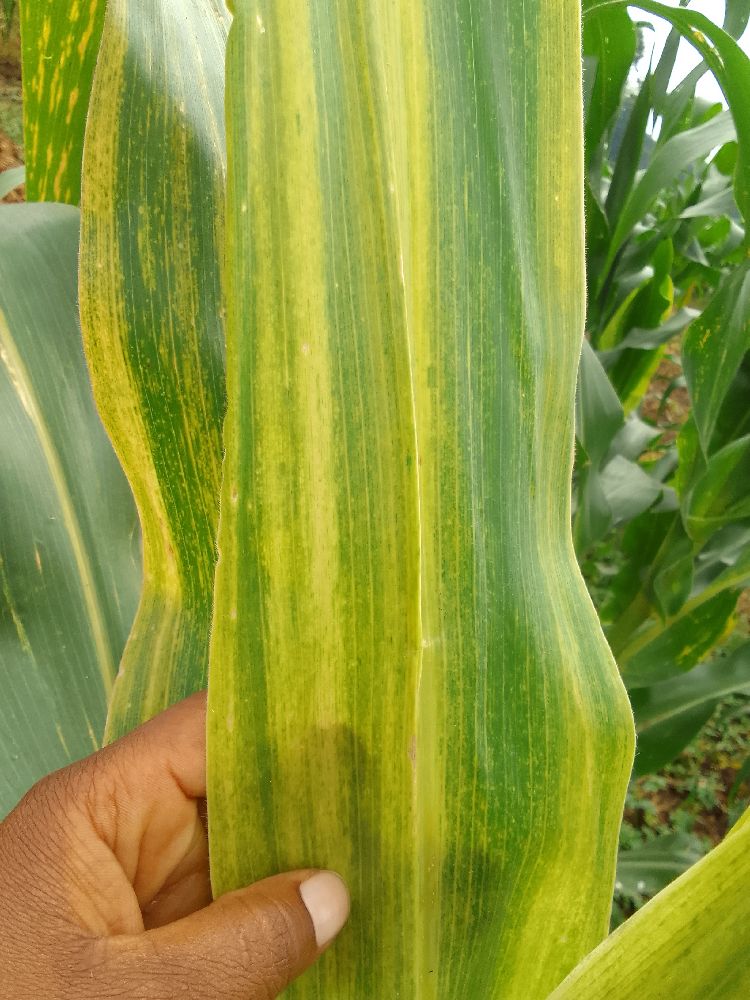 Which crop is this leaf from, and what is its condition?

maize, maize lethal necrosis
